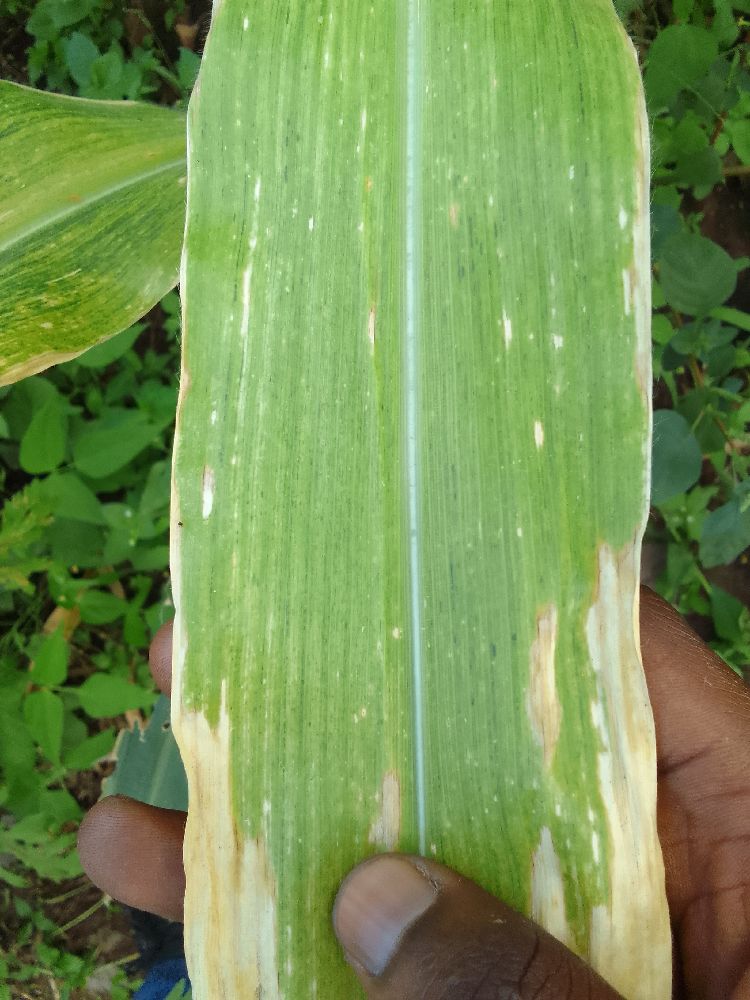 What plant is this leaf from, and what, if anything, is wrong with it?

maize, maize lethal necrosis
